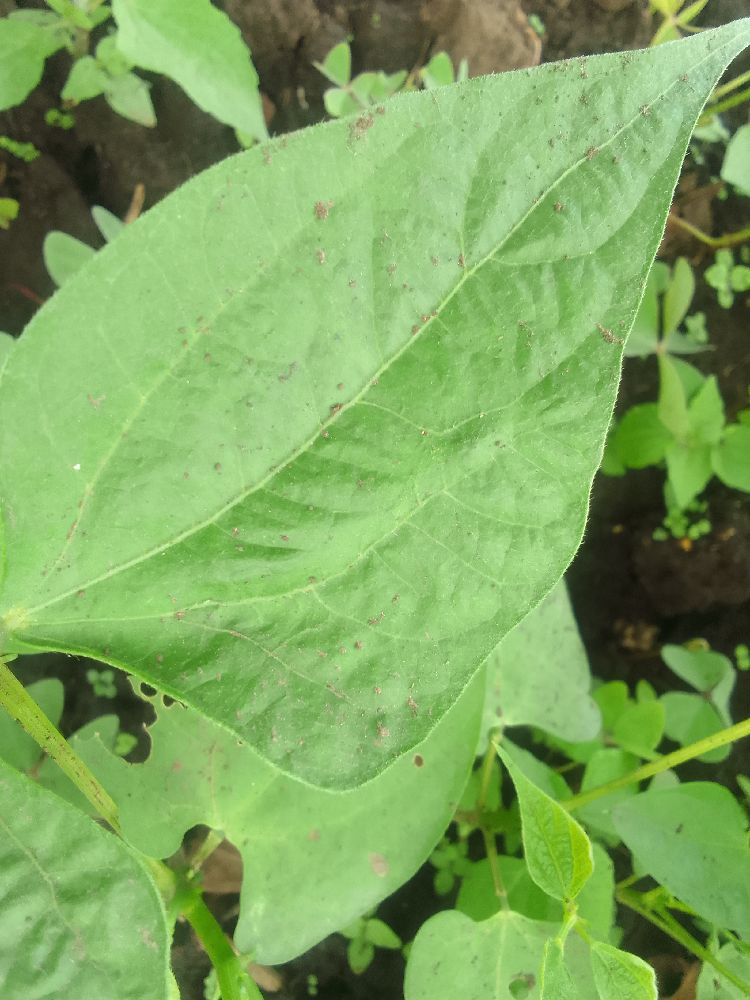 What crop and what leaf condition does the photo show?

common bean, healthy
